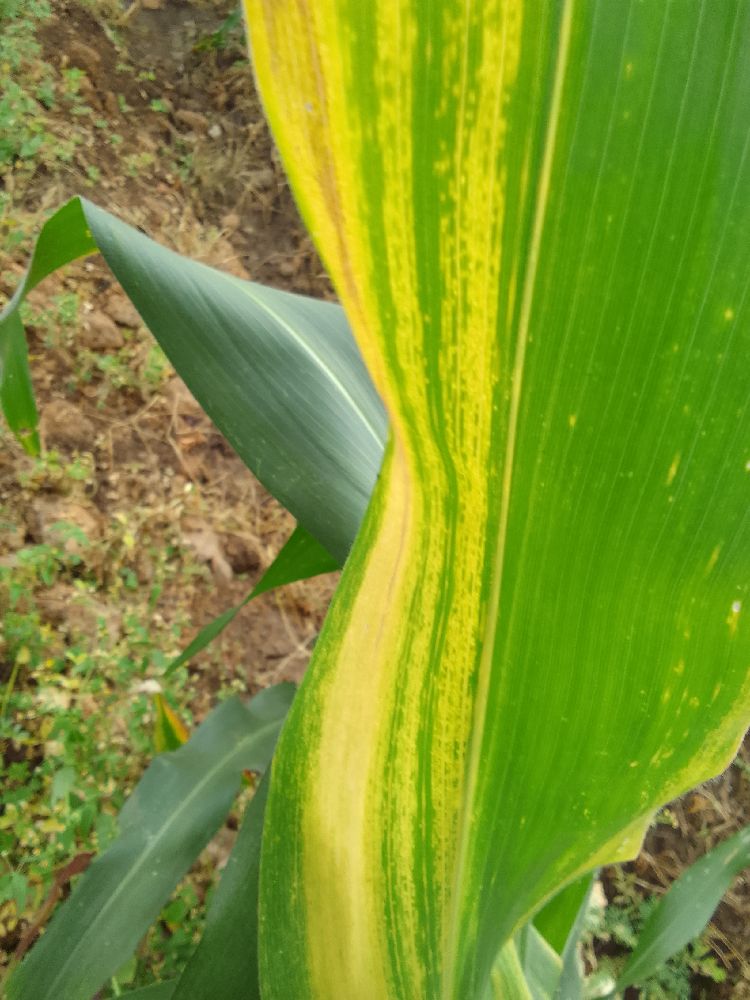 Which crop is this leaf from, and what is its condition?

maize, maize lethal necrosis
